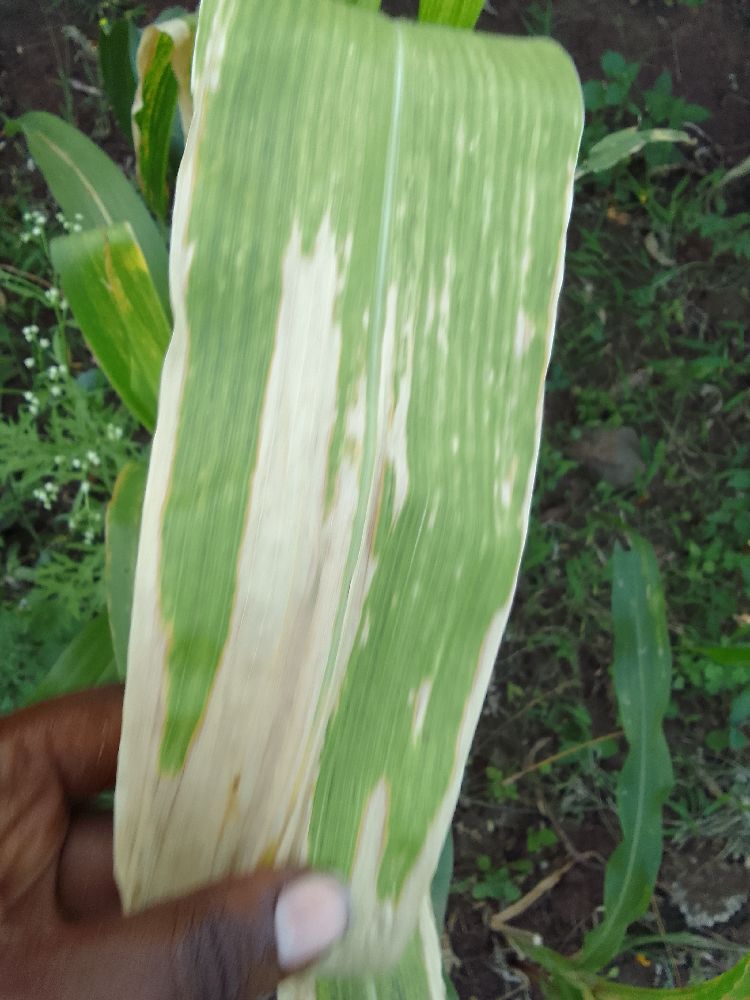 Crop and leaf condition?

maize, maize lethal necrosis
